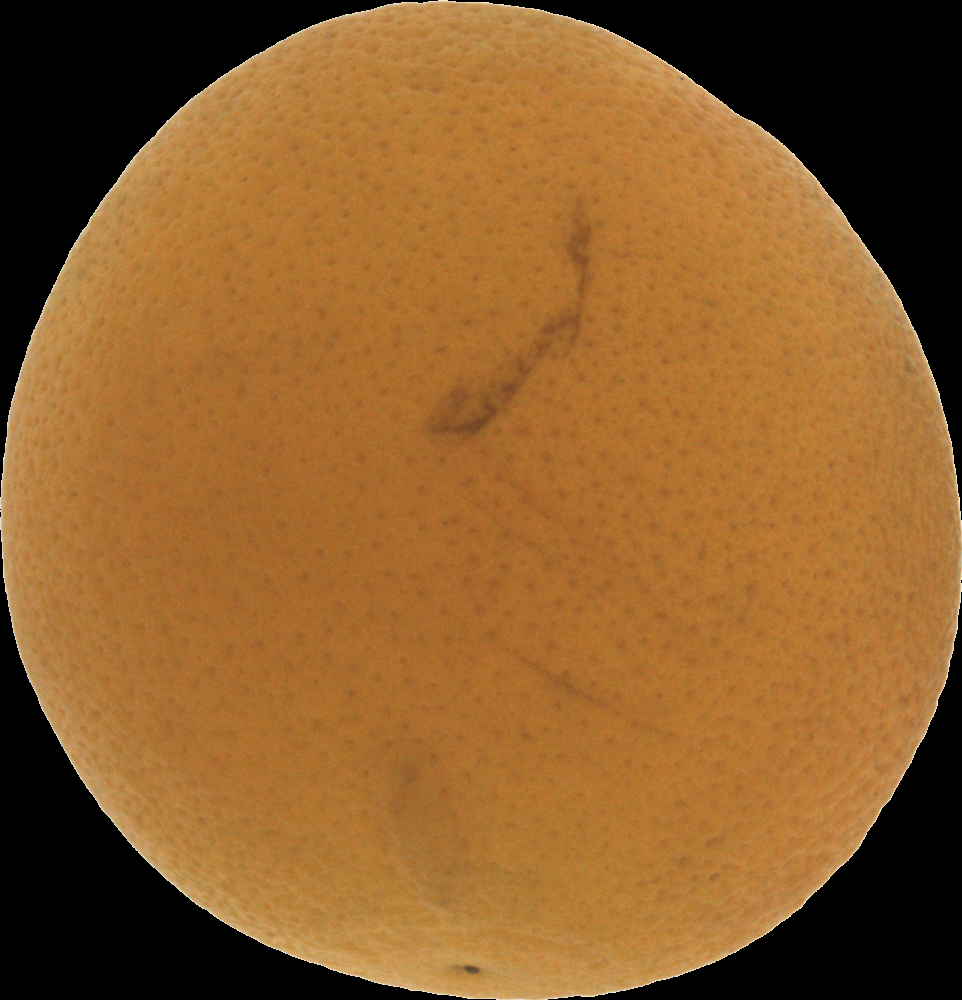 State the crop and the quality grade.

orange, bad
